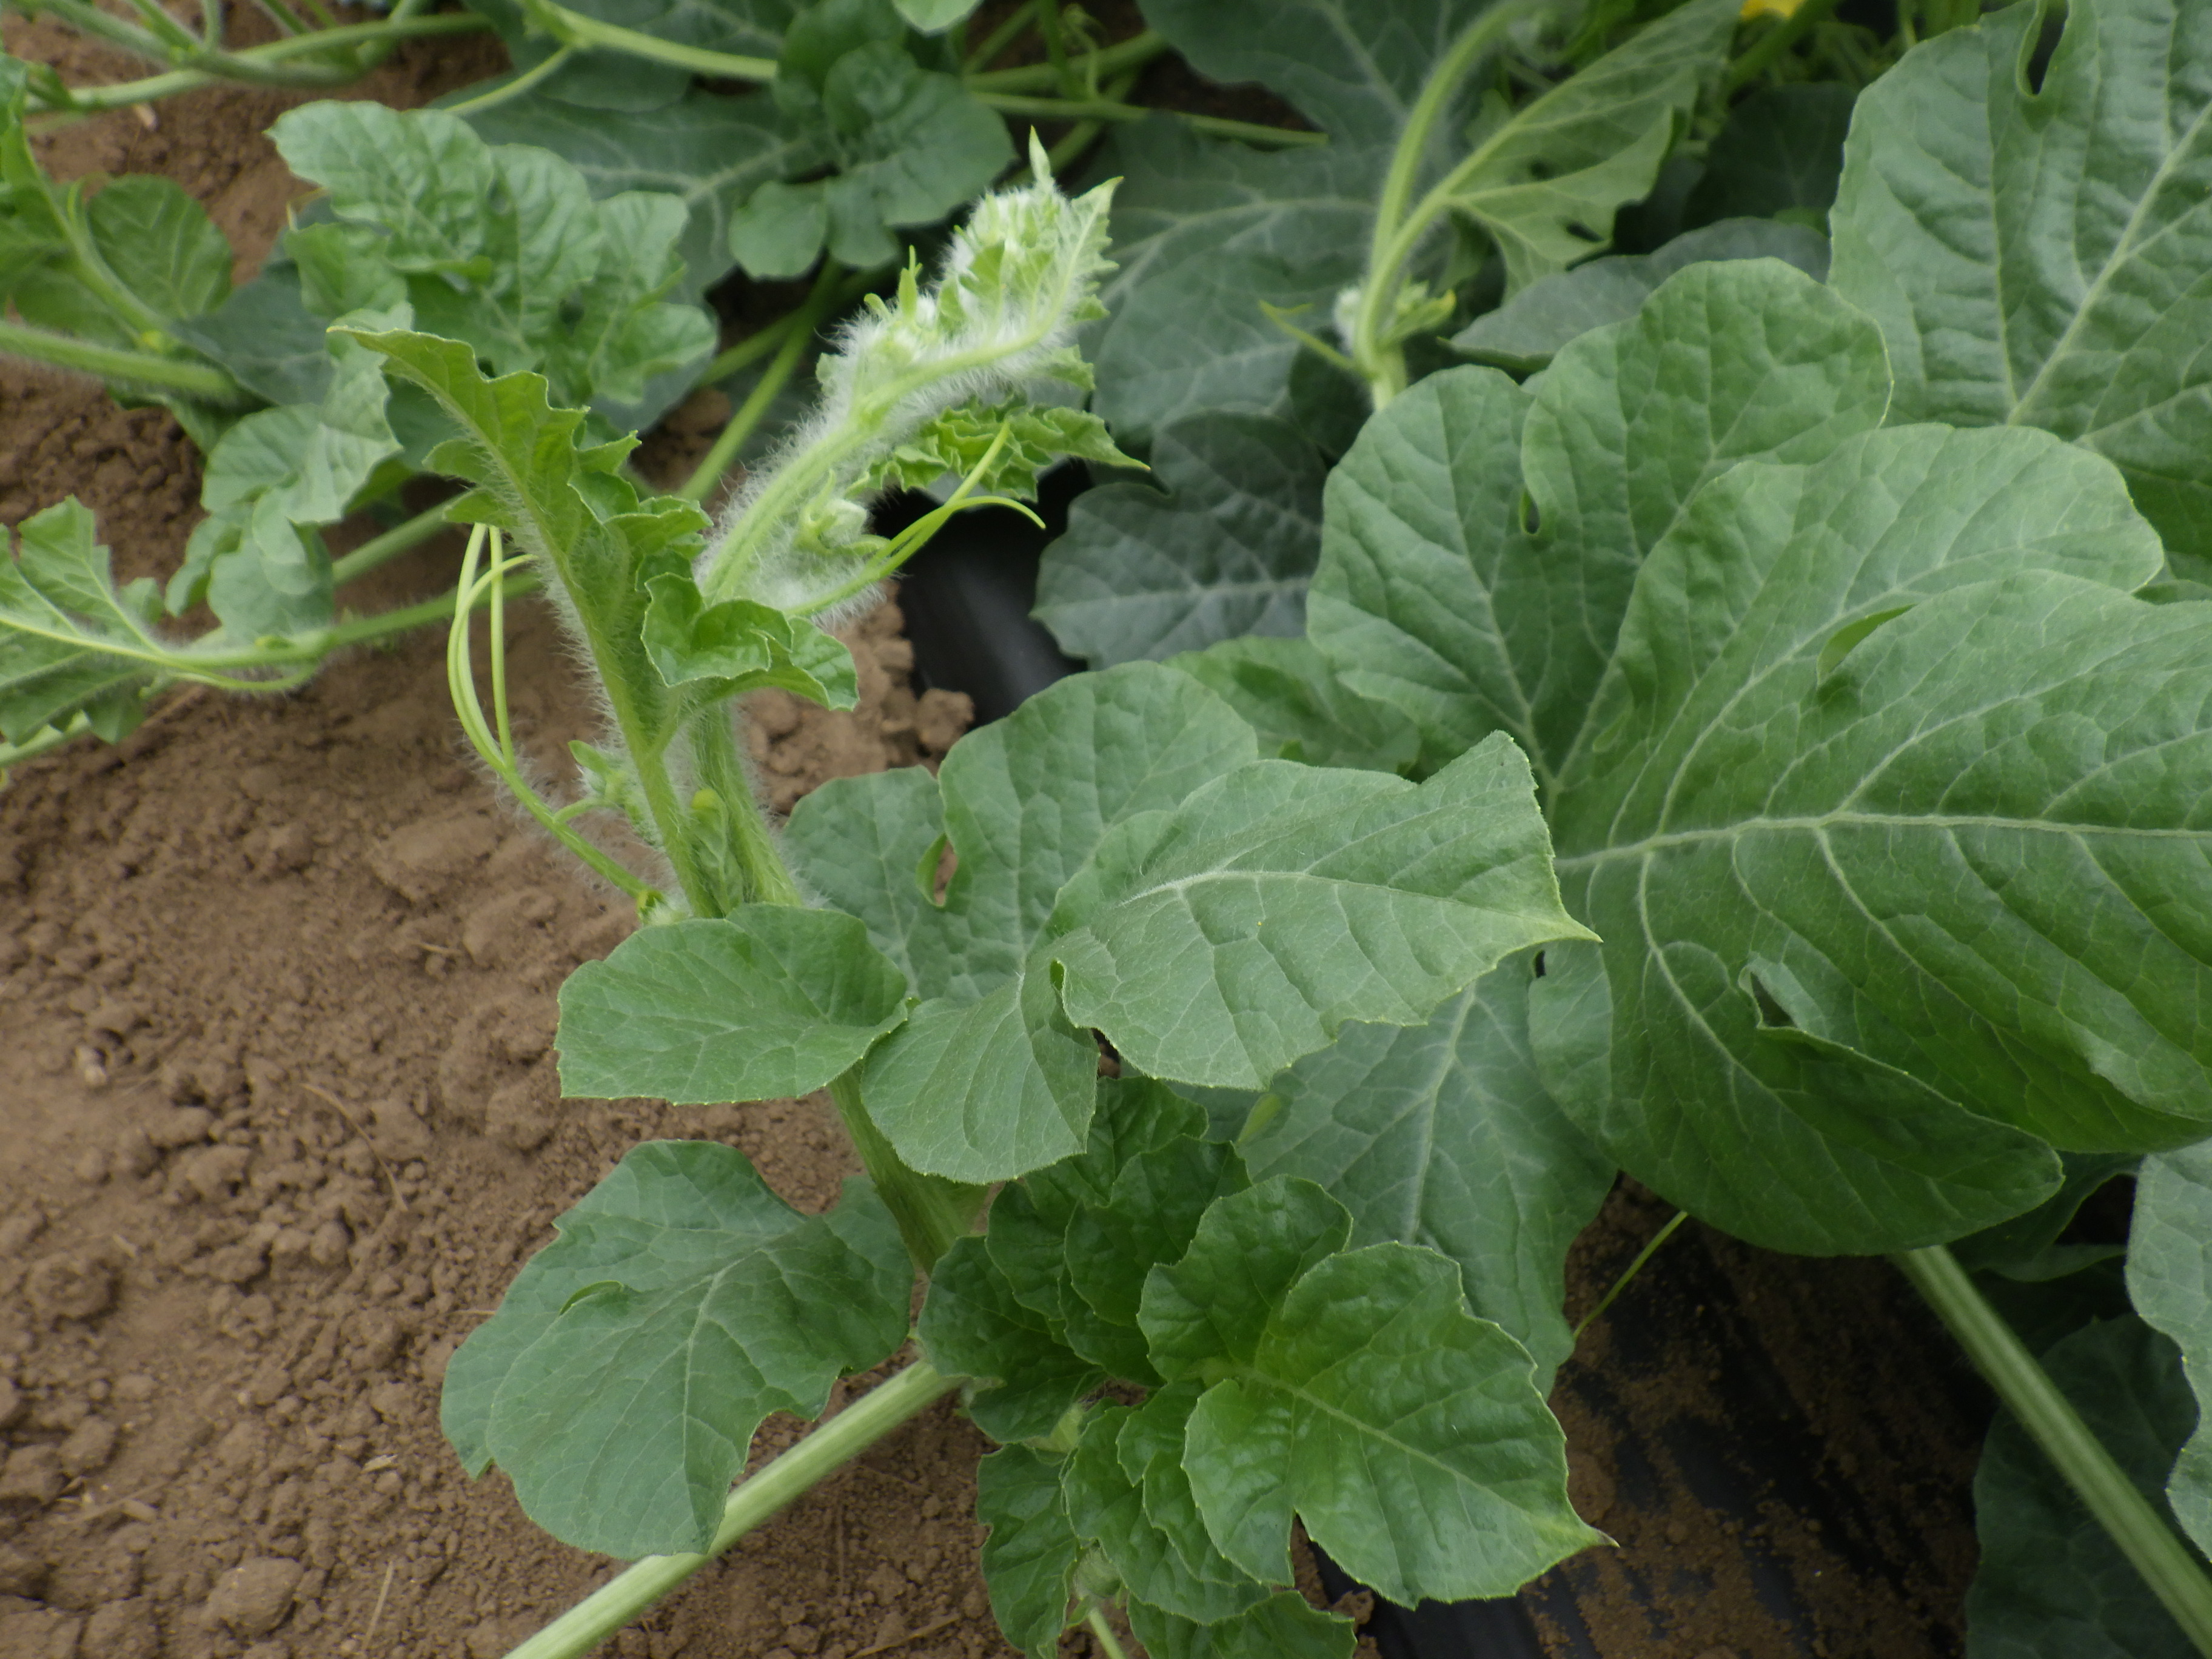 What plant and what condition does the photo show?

watermelon, healthy
